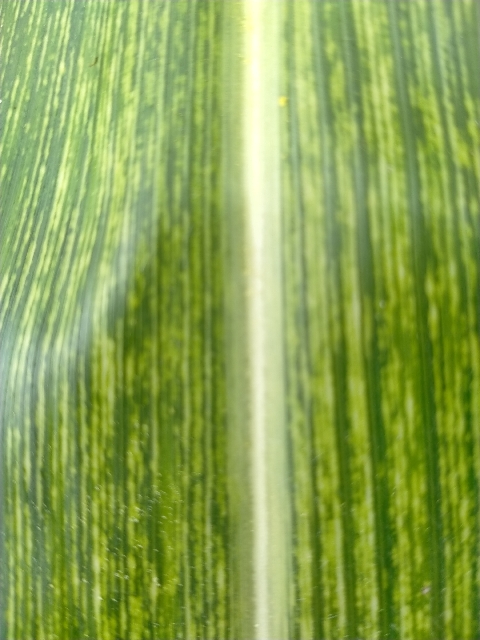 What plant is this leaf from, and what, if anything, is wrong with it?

maize, maize streak virus
